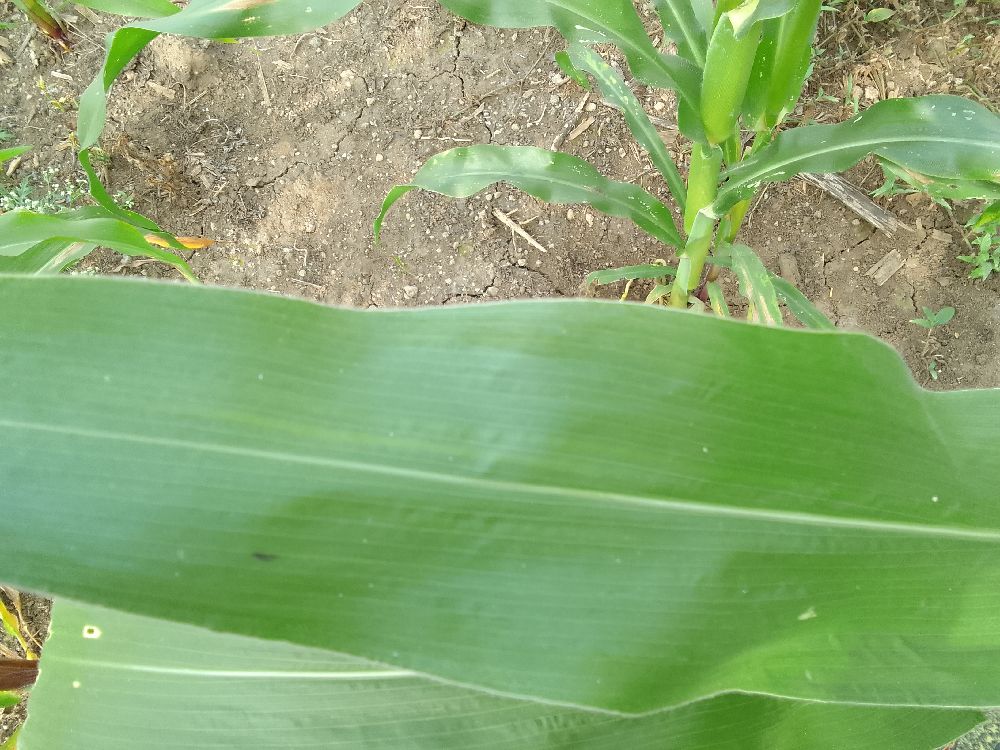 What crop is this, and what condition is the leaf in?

maize, healthy
